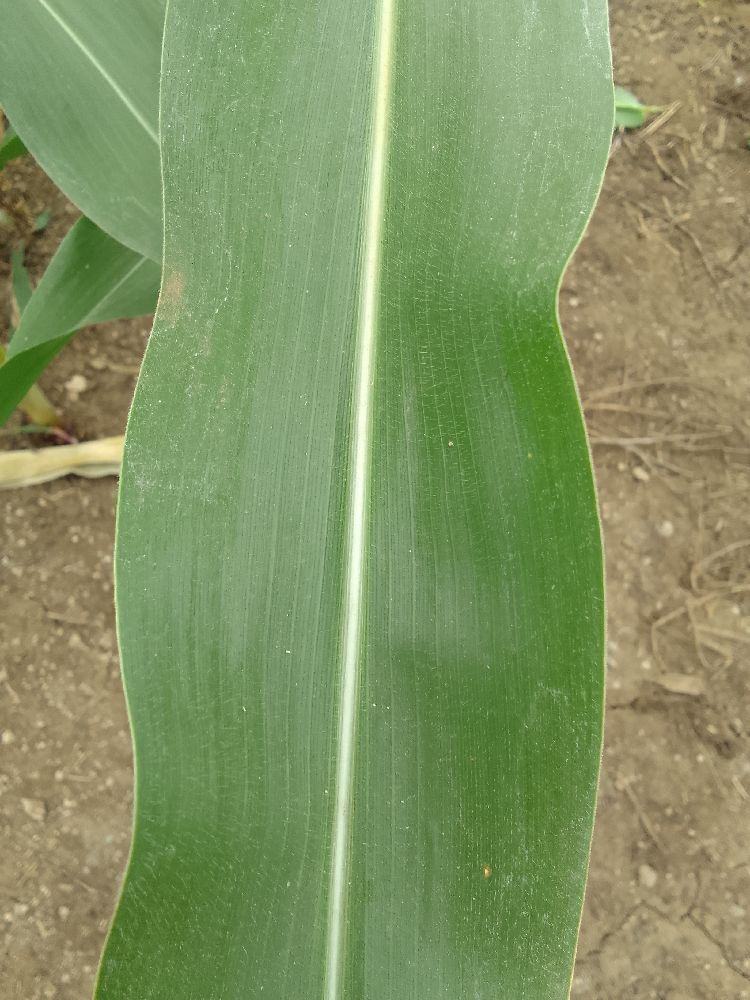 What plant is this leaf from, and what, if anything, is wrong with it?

maize, healthy
